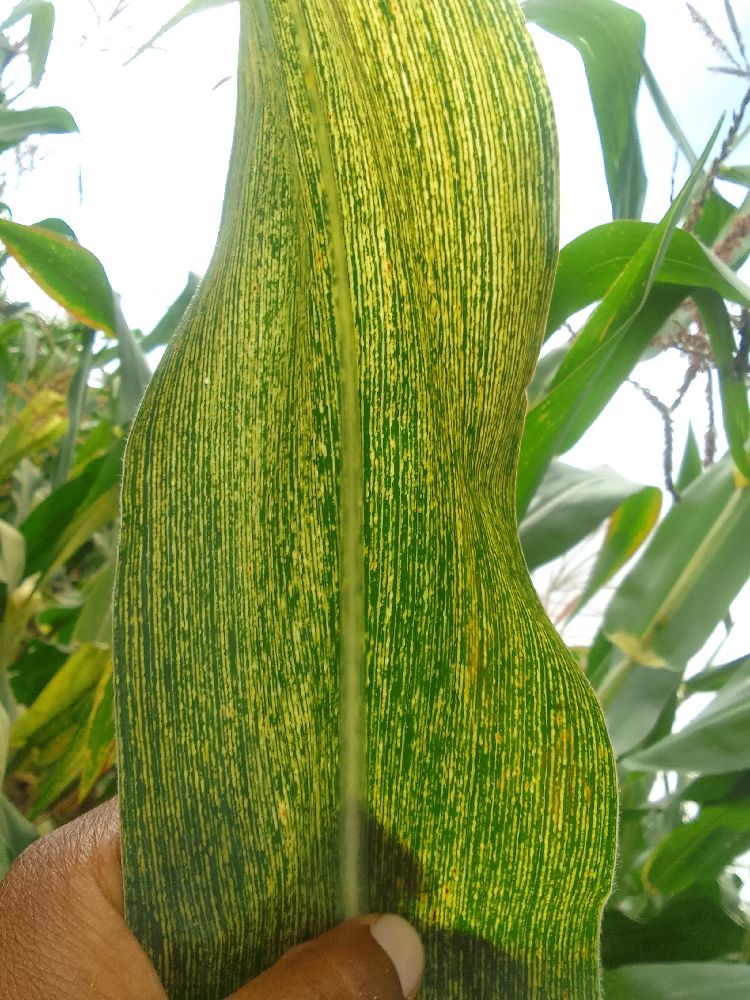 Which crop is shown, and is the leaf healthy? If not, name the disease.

maize, maize streak virus
